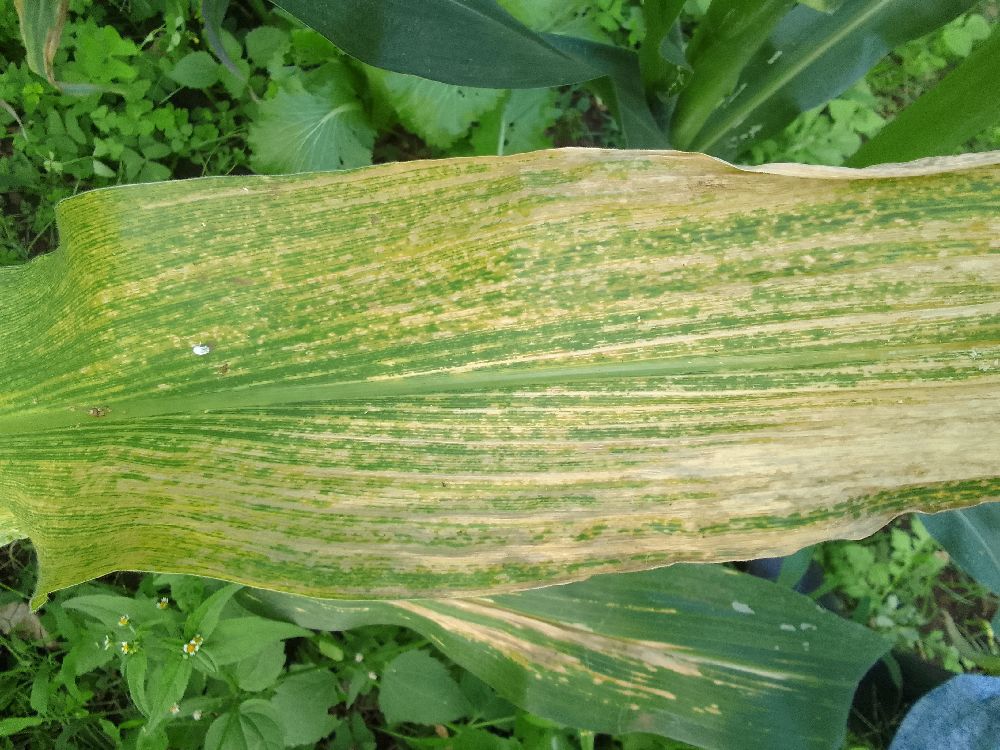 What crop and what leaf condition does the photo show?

maize, maize lethal necrosis
